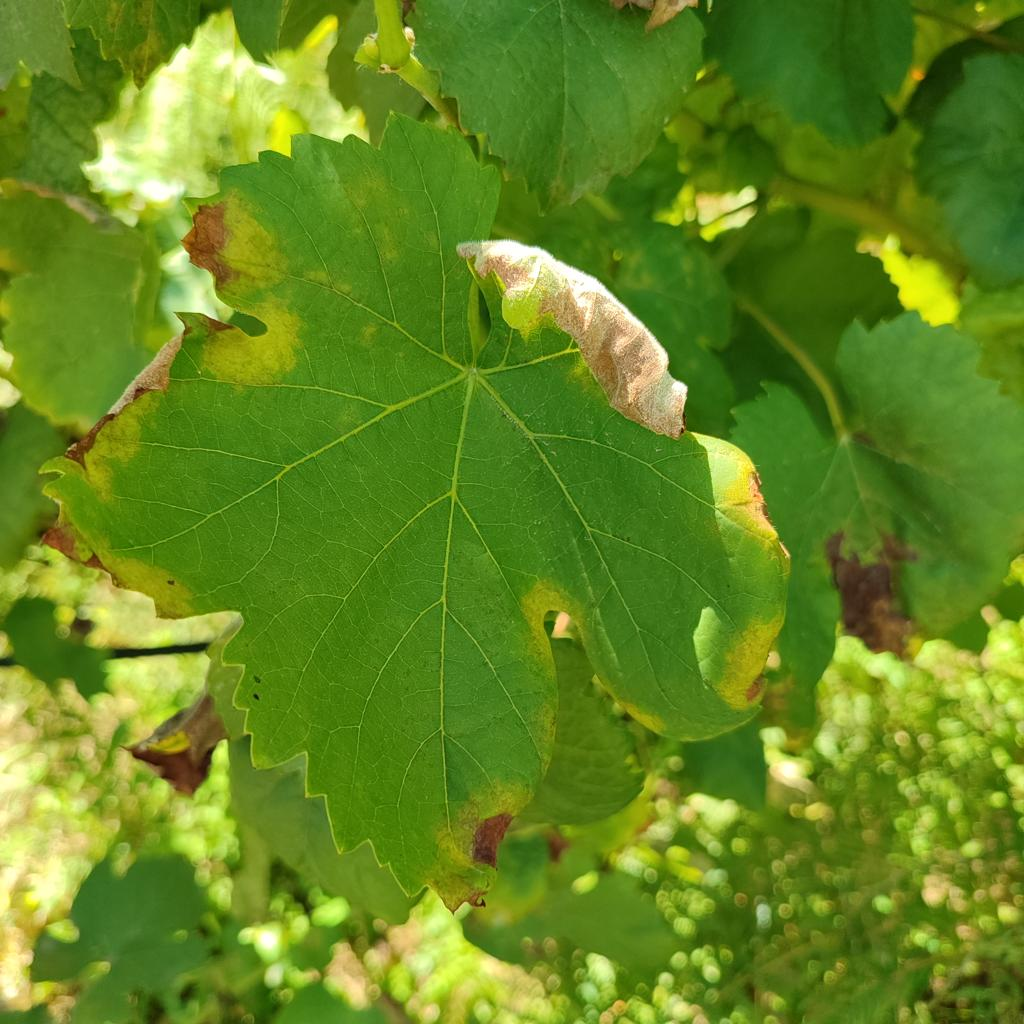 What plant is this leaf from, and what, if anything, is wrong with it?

grapevine, downy mildew
